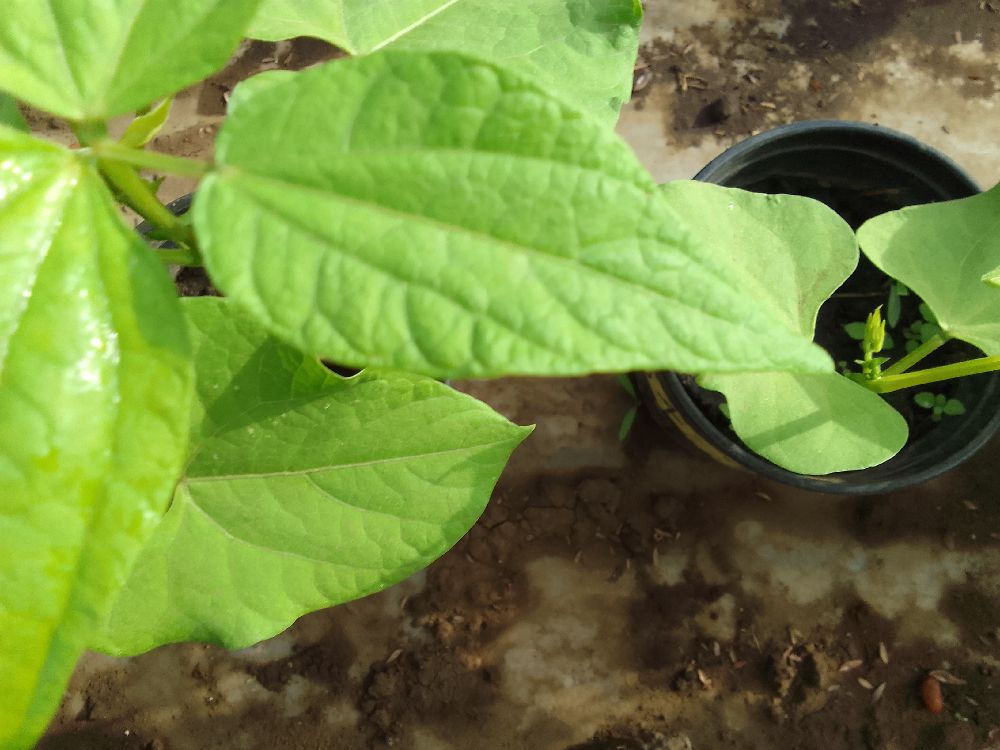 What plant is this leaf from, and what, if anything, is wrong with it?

common bean, healthy
